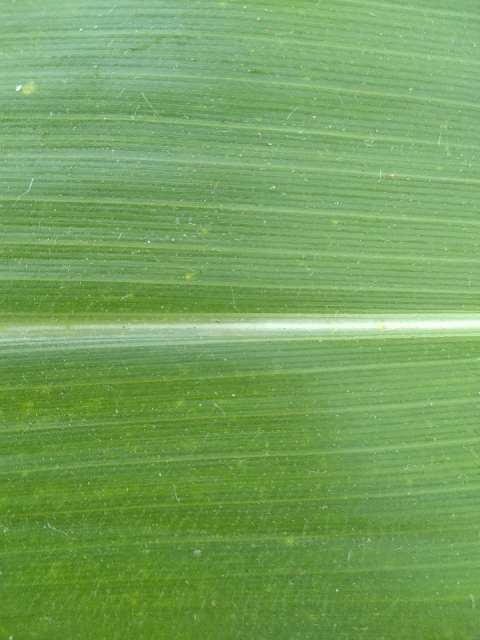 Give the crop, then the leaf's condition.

maize, healthy
